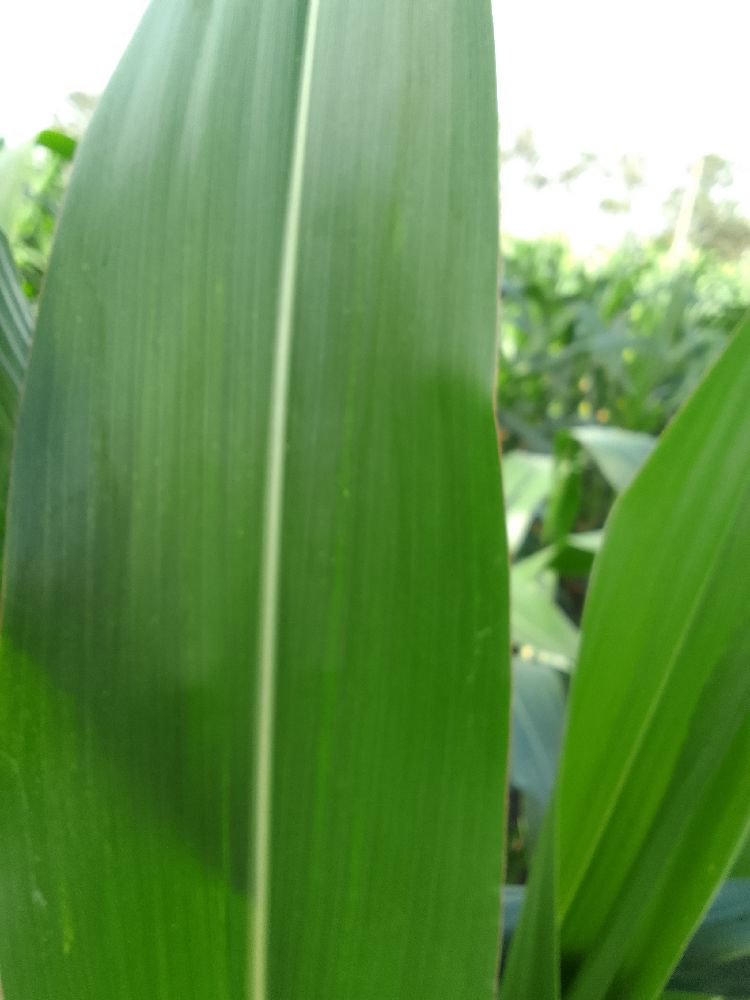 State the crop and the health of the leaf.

maize, healthy
